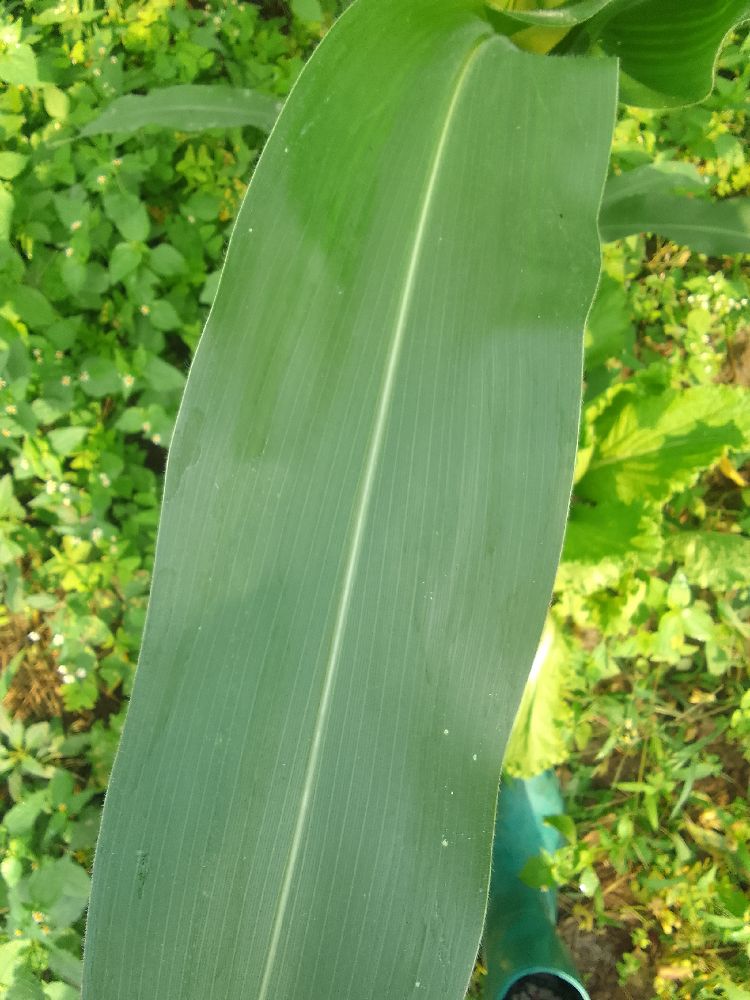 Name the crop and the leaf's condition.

maize, healthy
